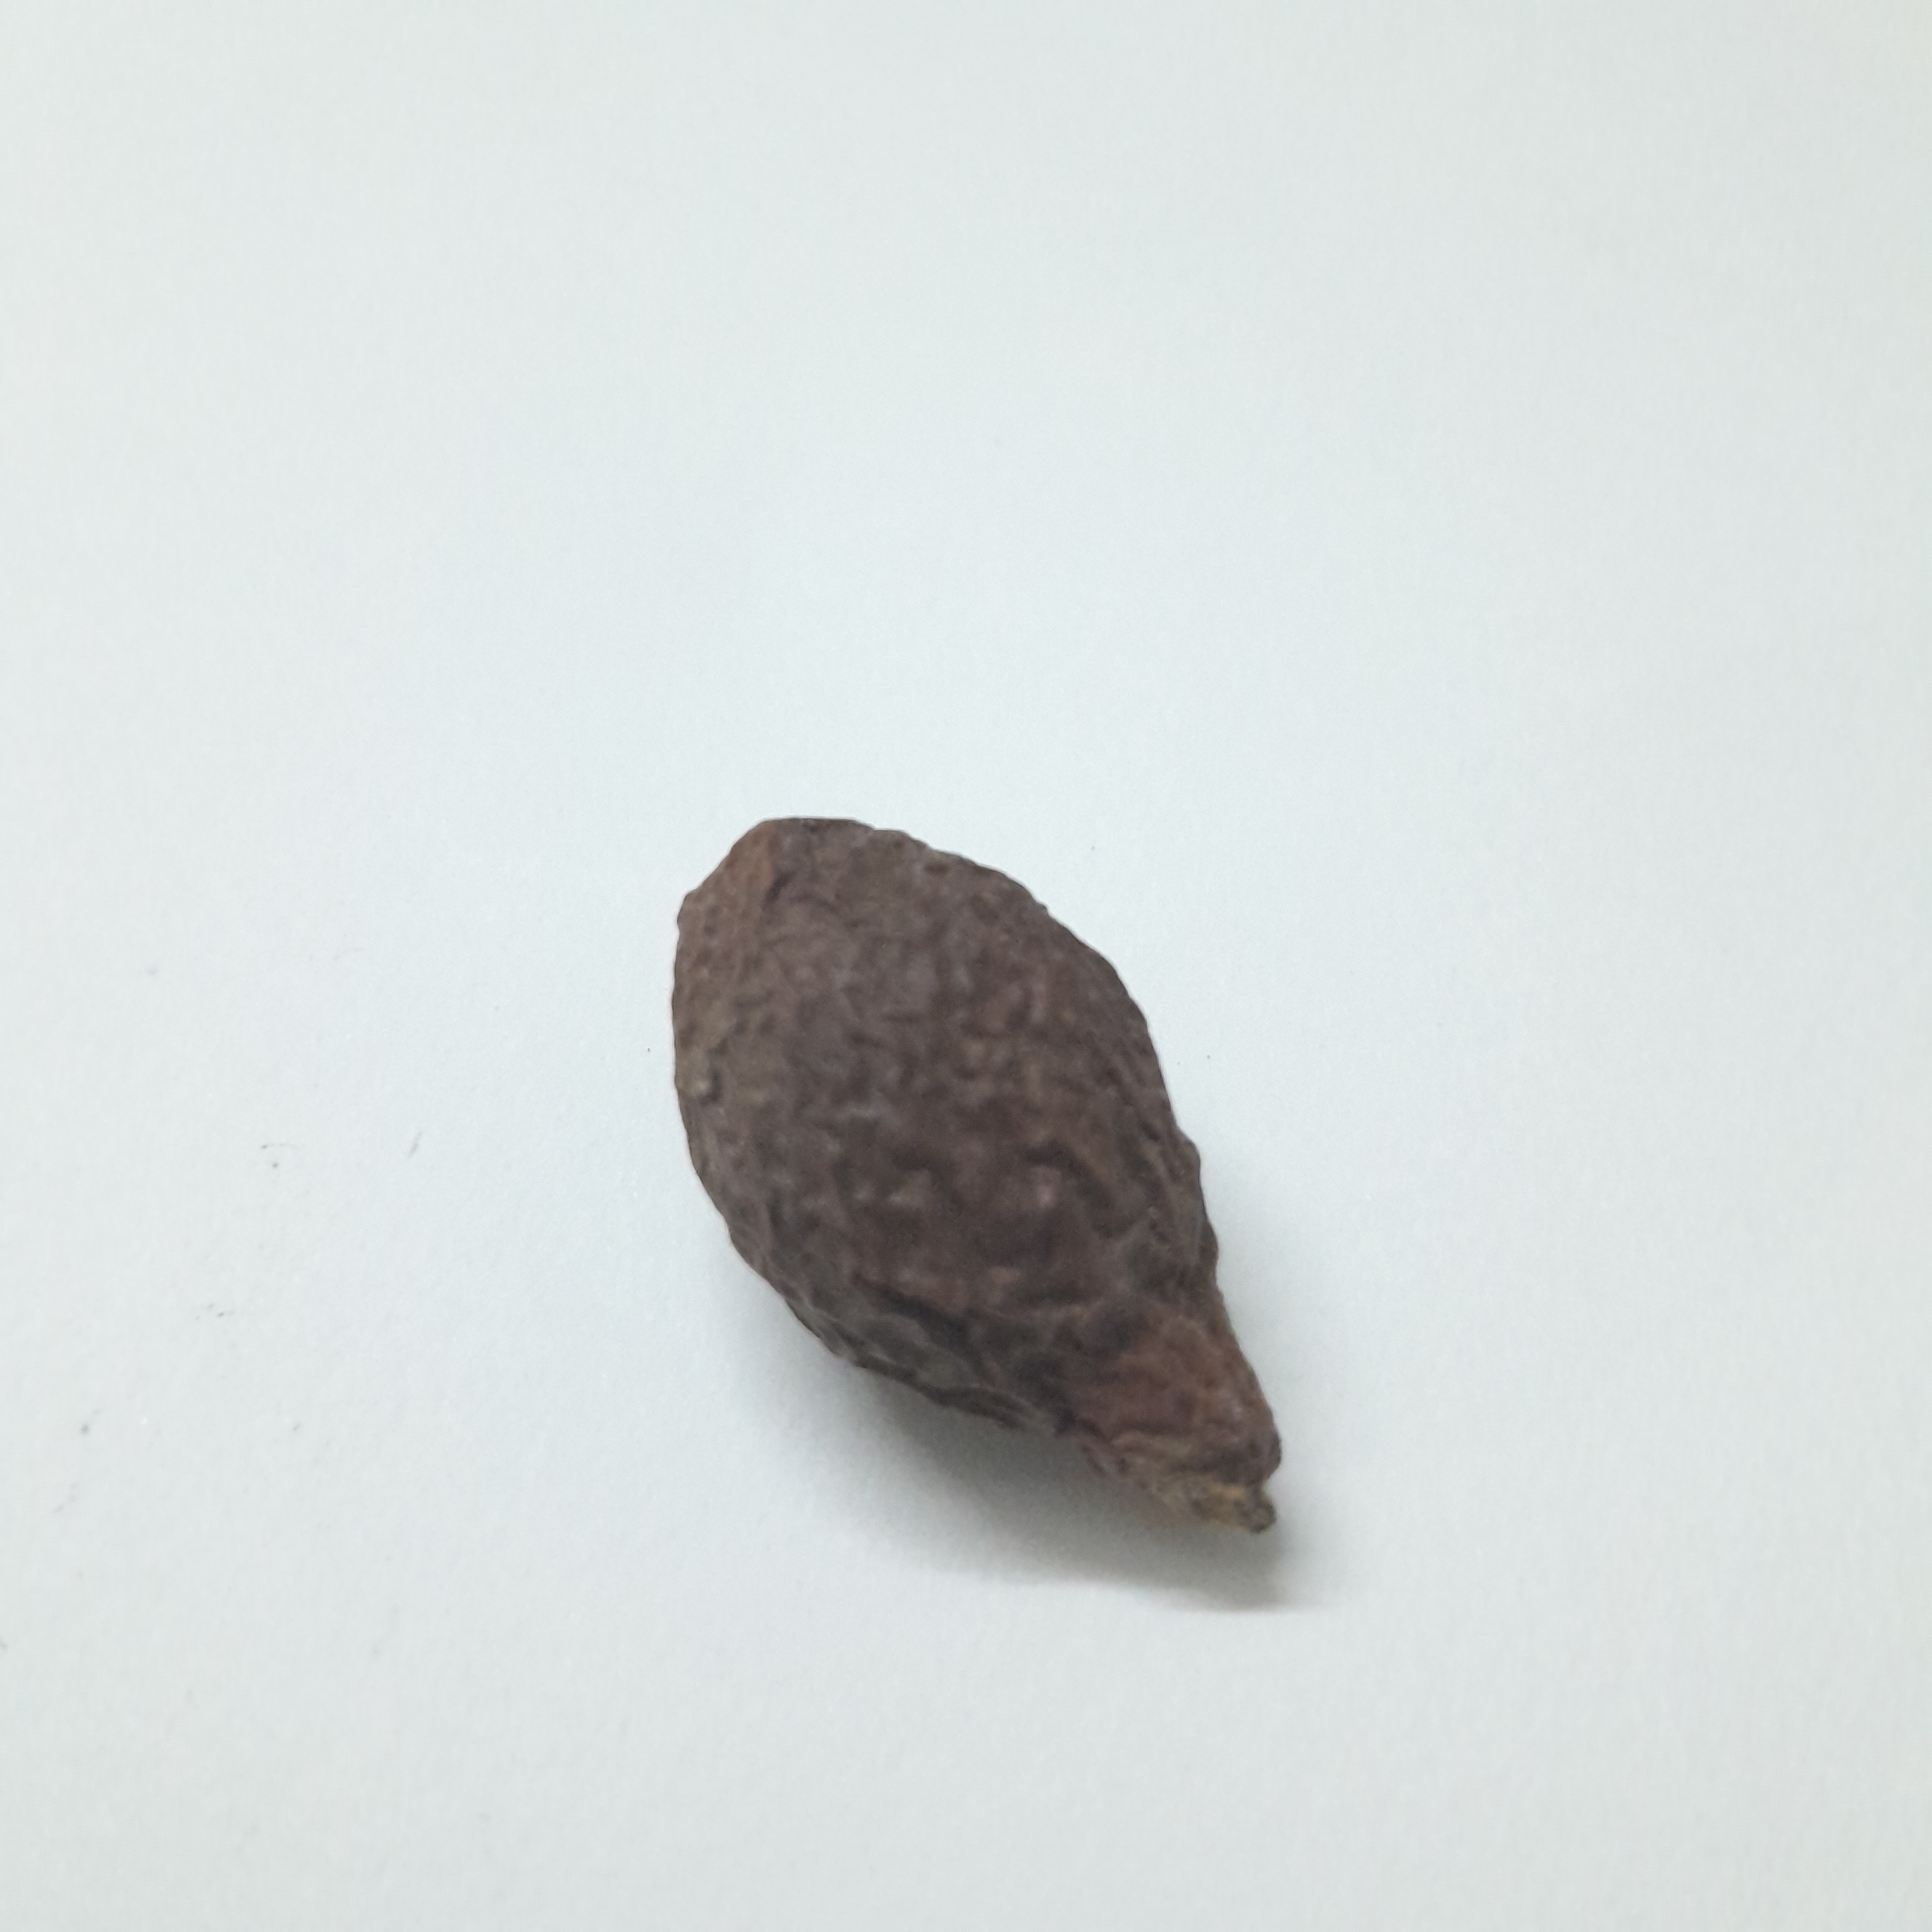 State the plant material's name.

niranjanphal
